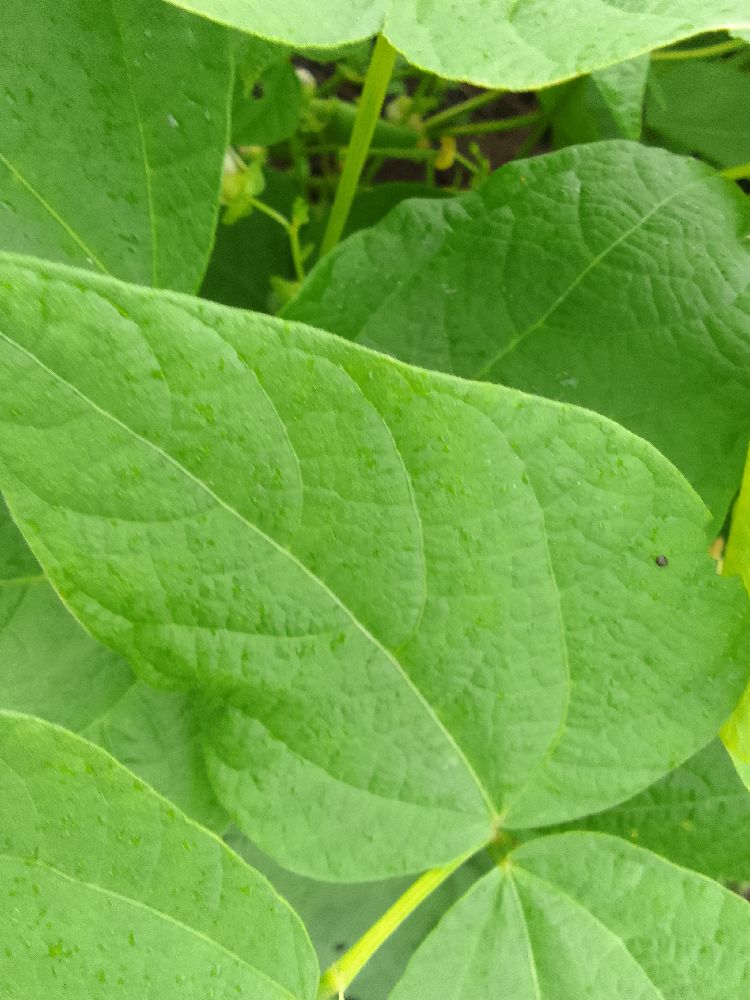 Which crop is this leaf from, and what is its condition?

common bean, healthy
